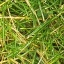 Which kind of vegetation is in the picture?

grass
